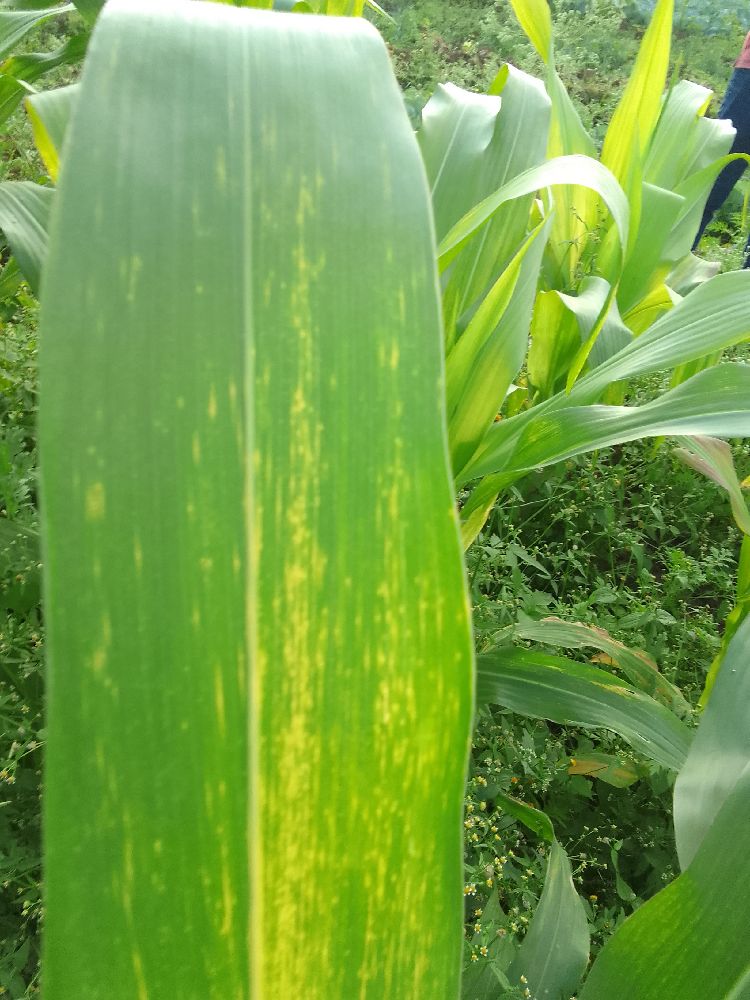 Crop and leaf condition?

maize, maize lethal necrosis
